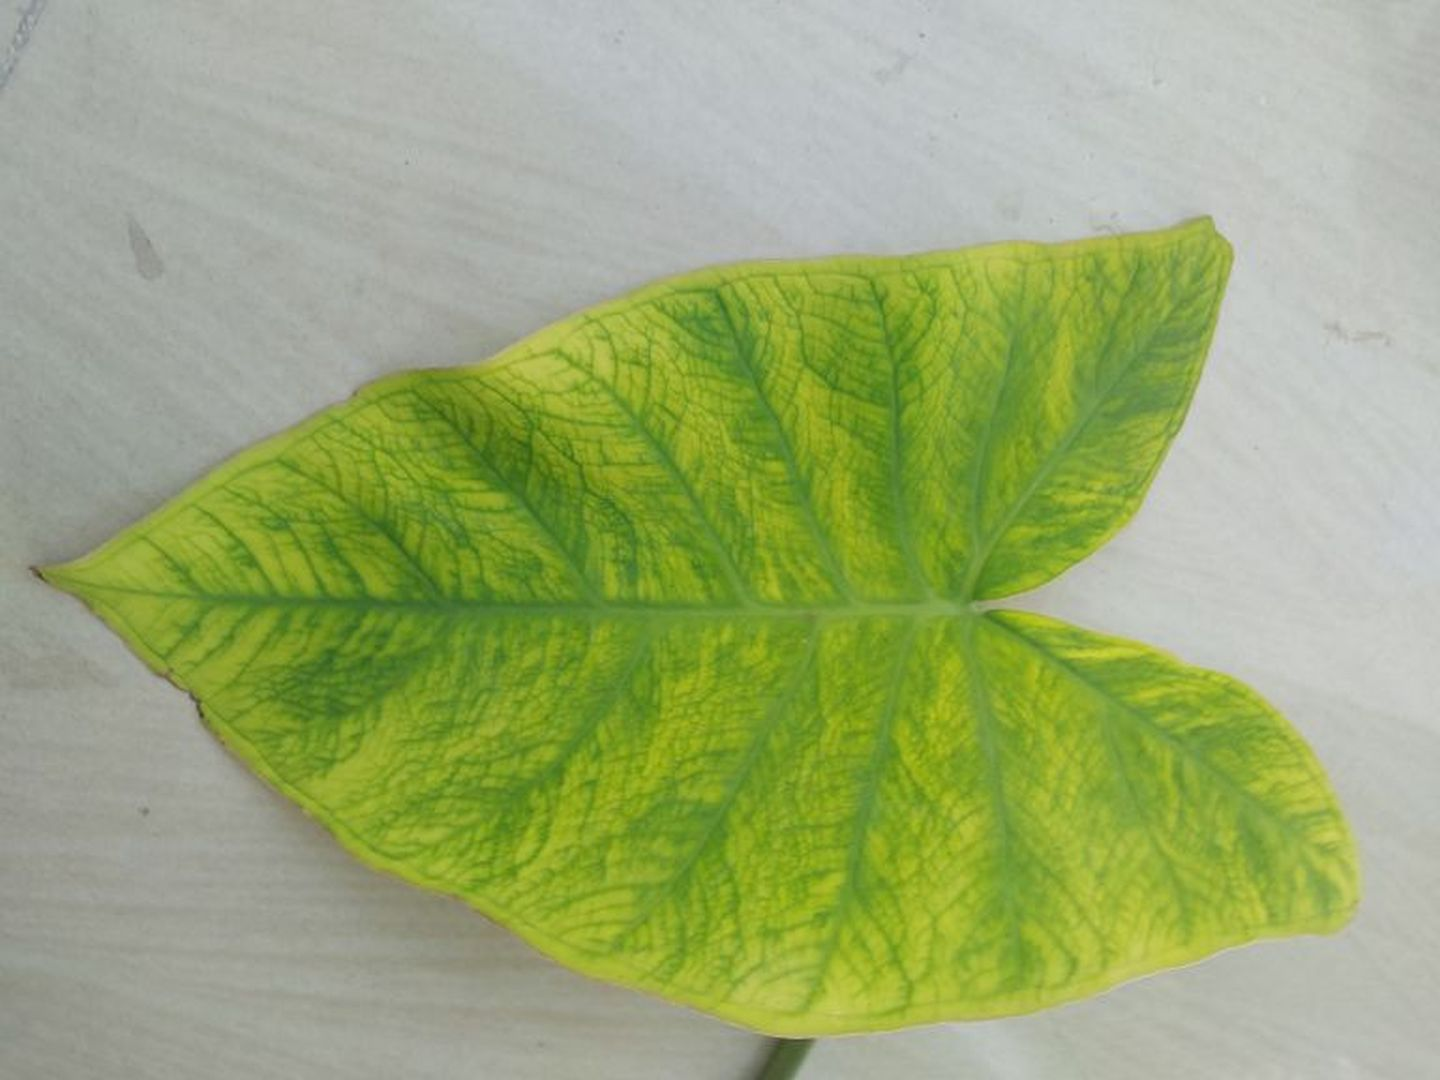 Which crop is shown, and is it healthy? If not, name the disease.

taro, mosaic
